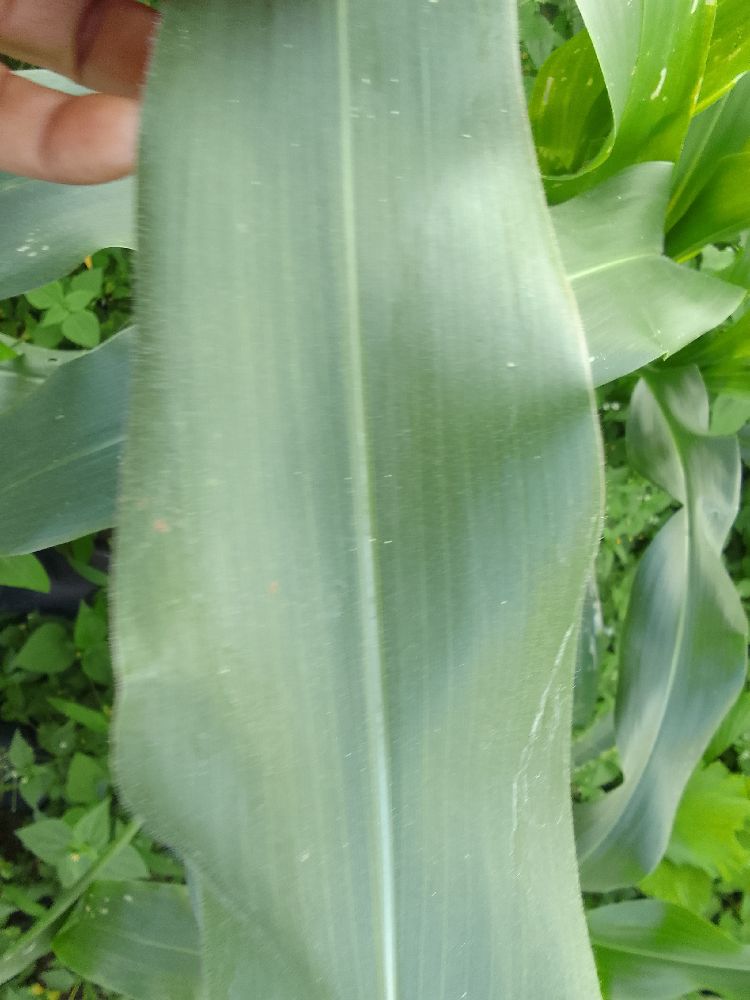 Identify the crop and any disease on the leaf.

maize, healthy
